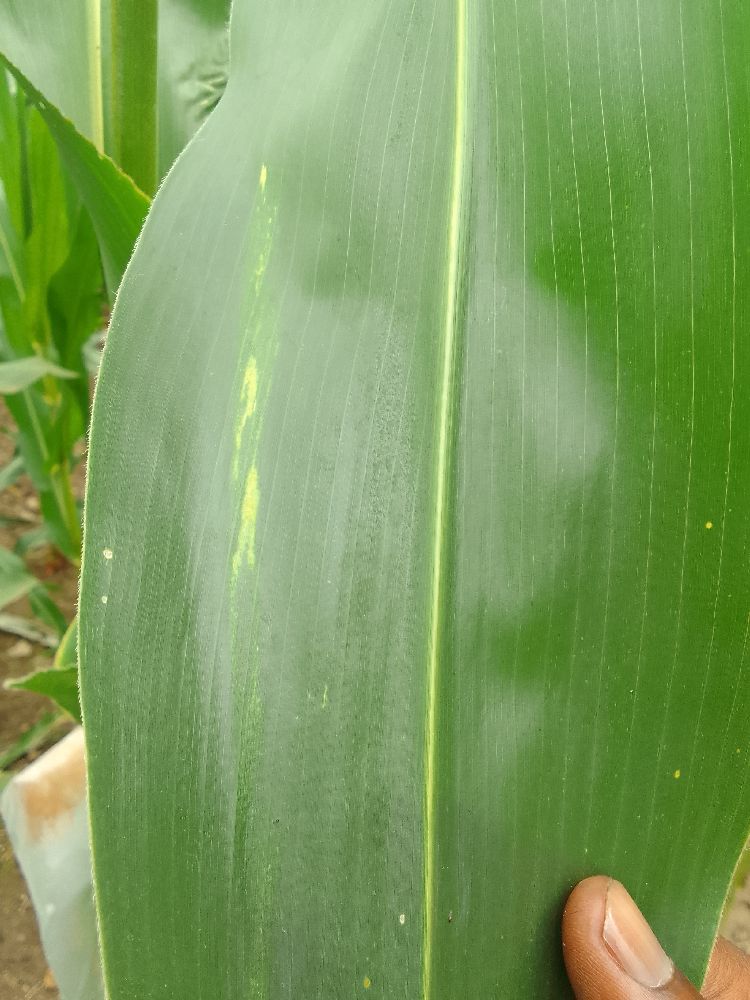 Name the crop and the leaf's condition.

maize, healthy
